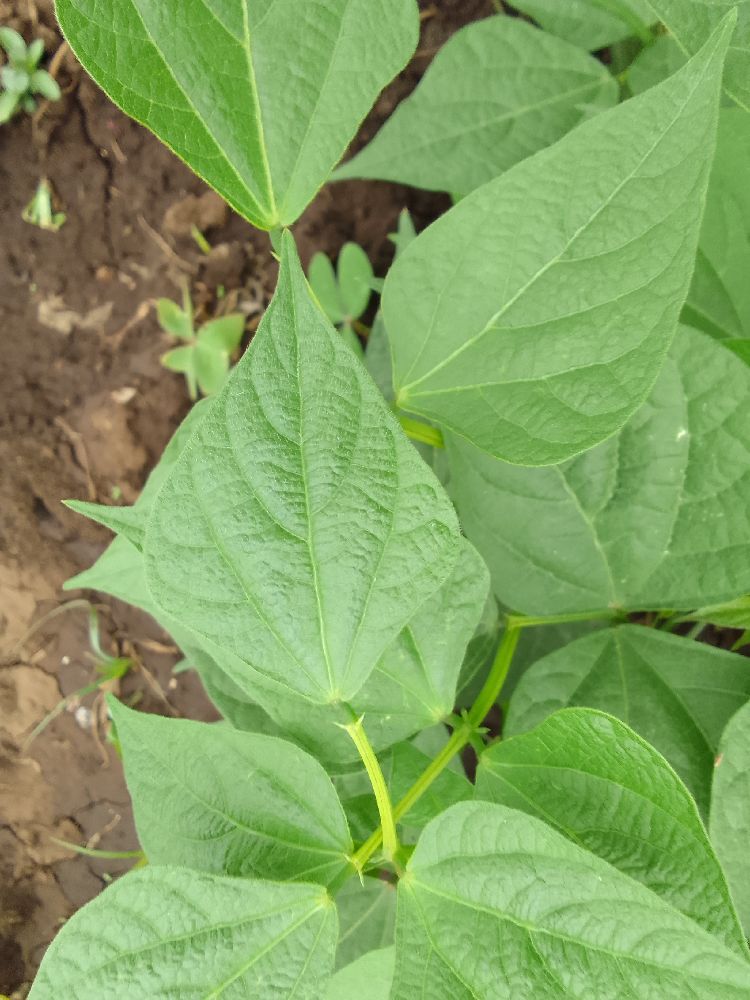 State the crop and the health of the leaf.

common bean, healthy
